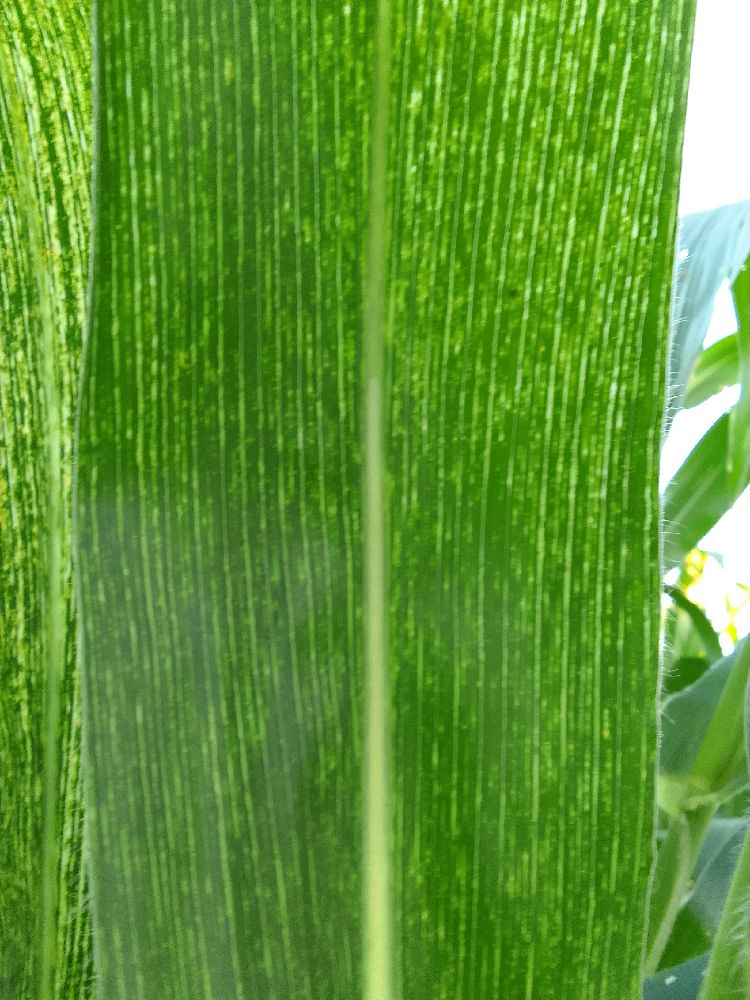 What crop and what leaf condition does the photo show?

maize, maize streak virus
